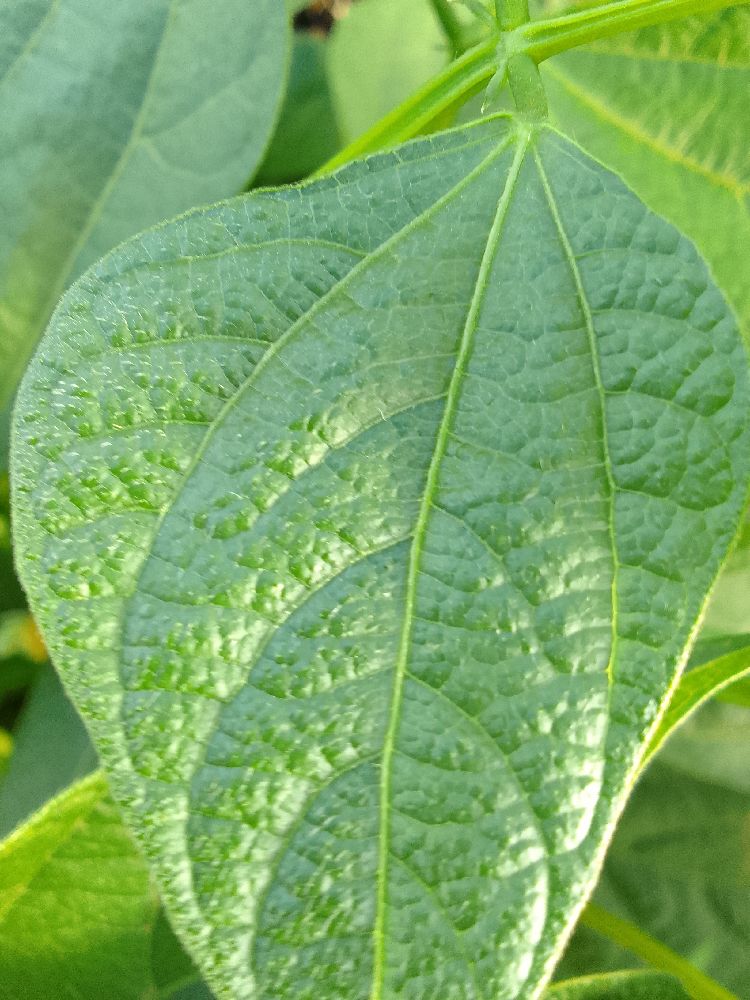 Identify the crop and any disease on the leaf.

common bean, healthy
